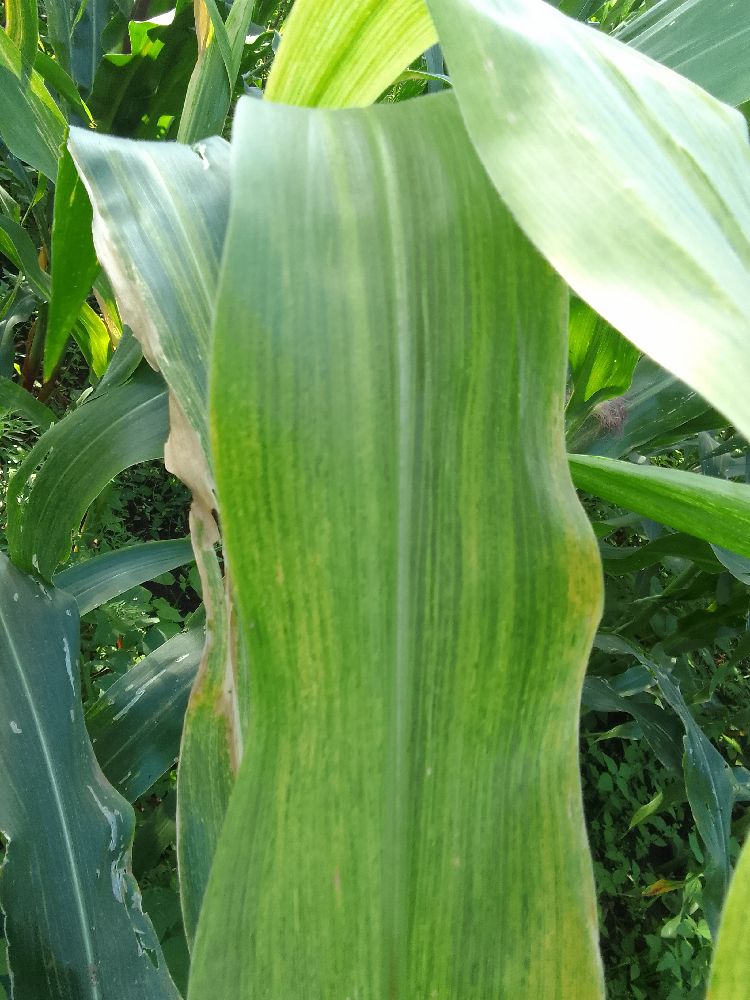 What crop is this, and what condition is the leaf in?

maize, maize lethal necrosis
